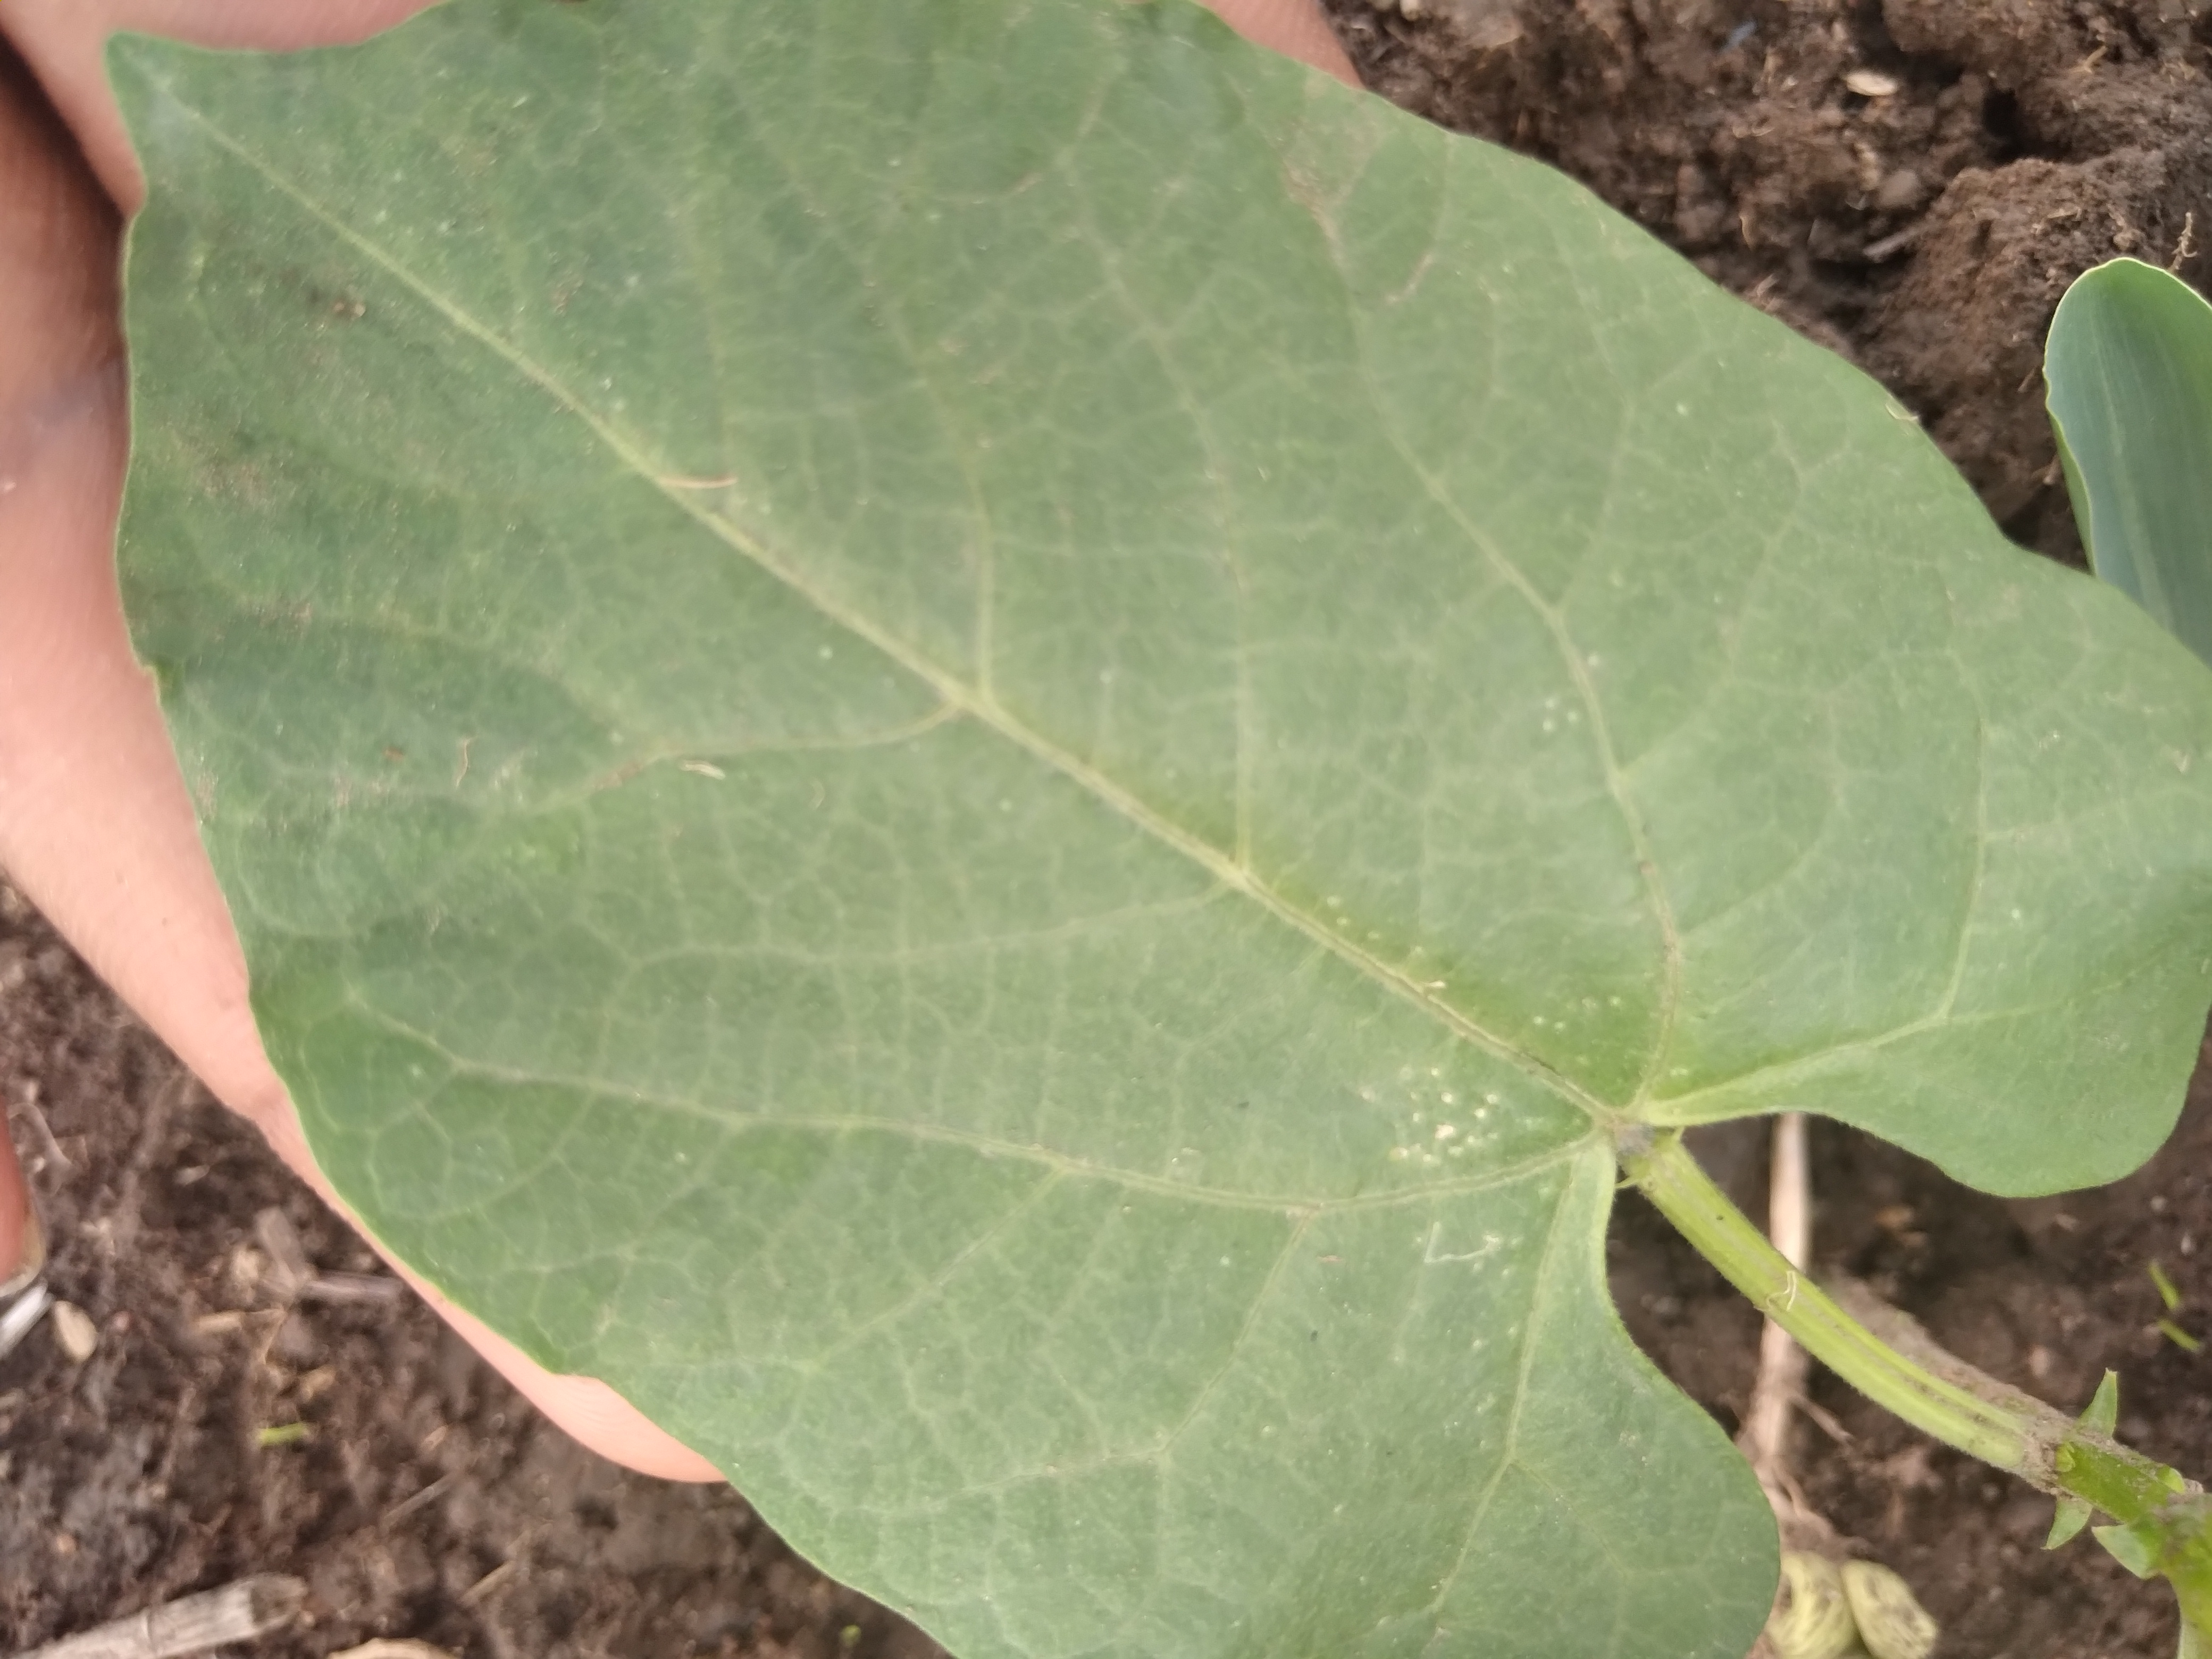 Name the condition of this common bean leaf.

healthy
